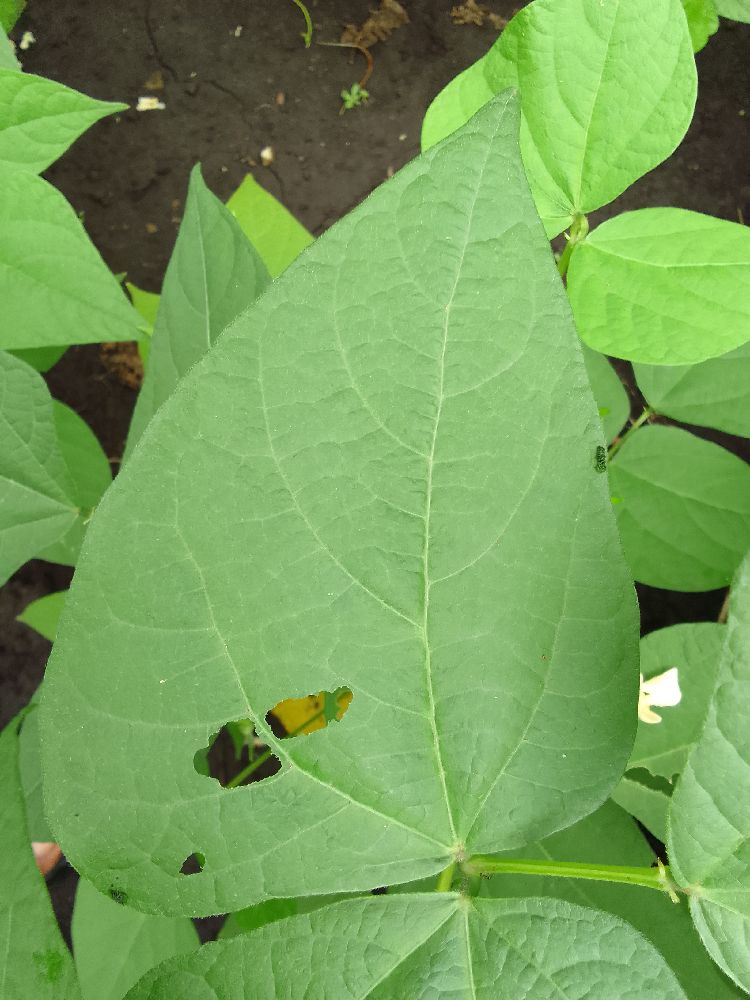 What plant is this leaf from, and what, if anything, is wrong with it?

common bean, healthy
